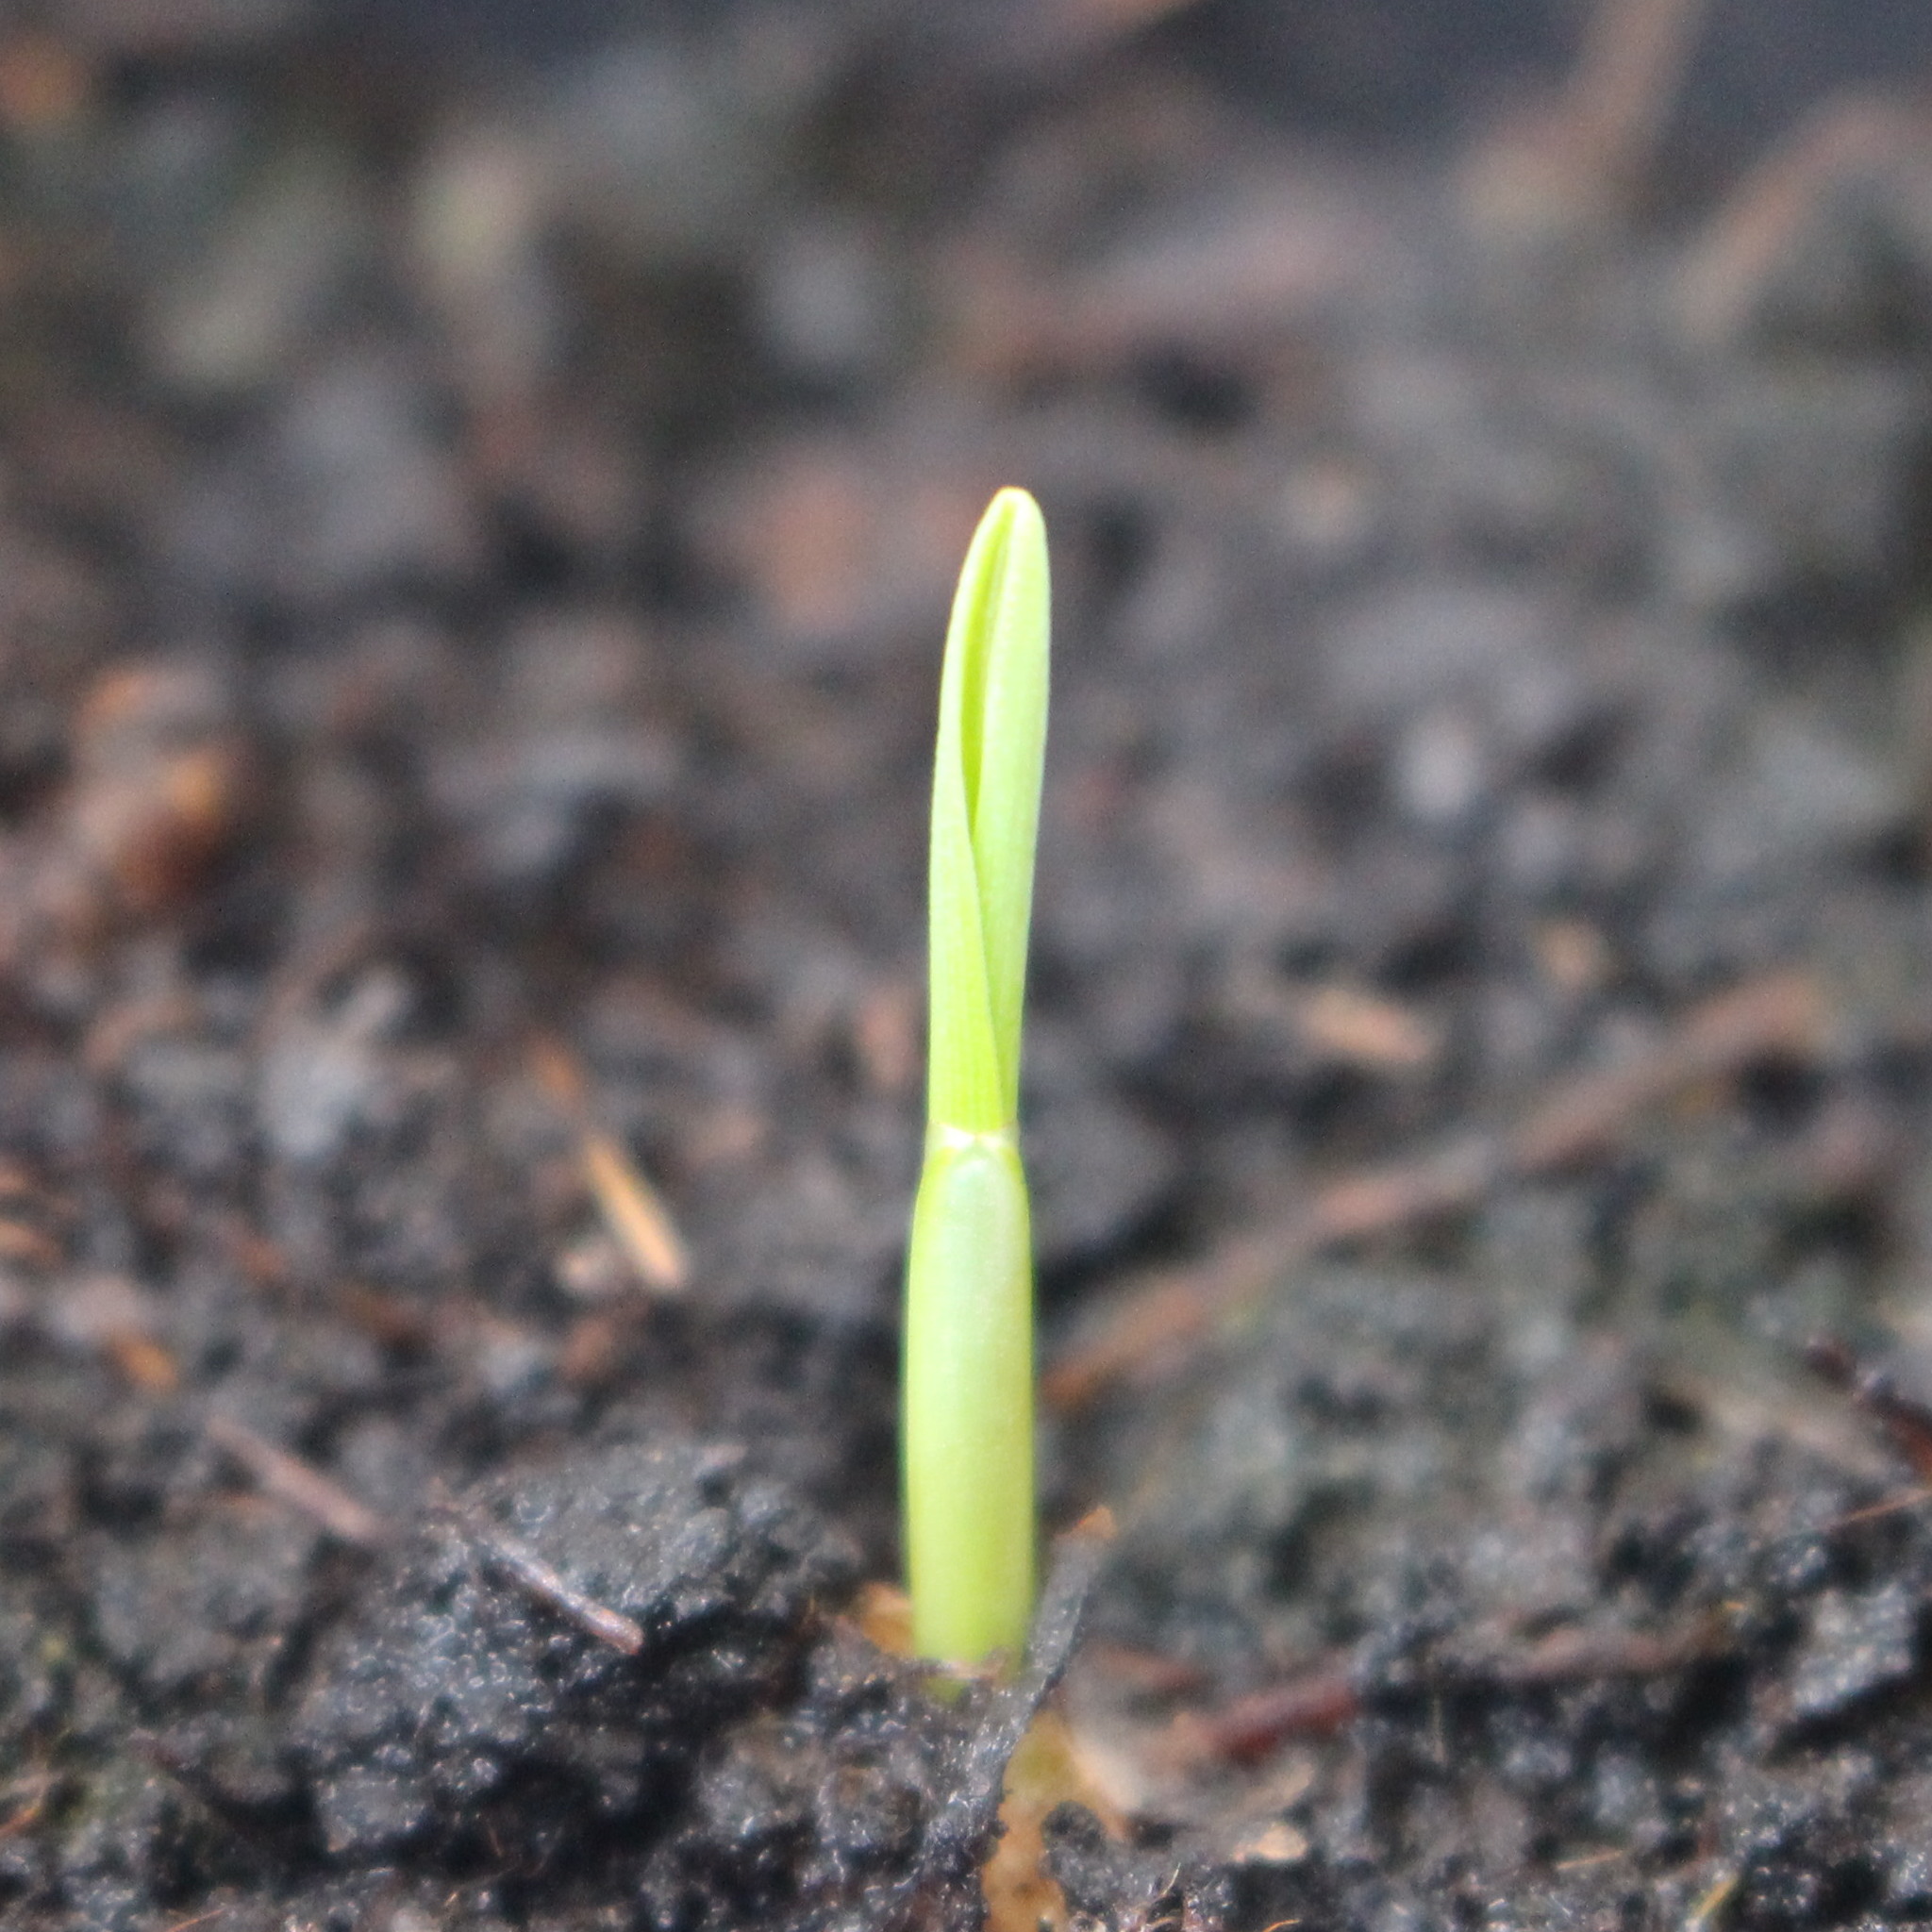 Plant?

Avena sterilis
